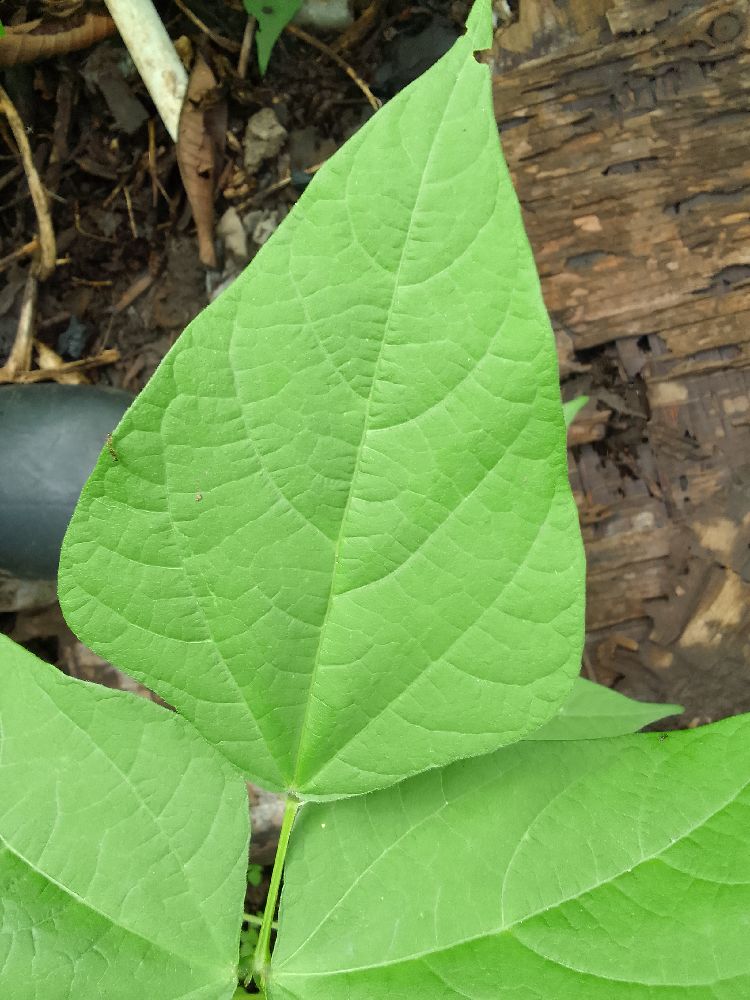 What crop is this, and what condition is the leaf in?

common bean, healthy
